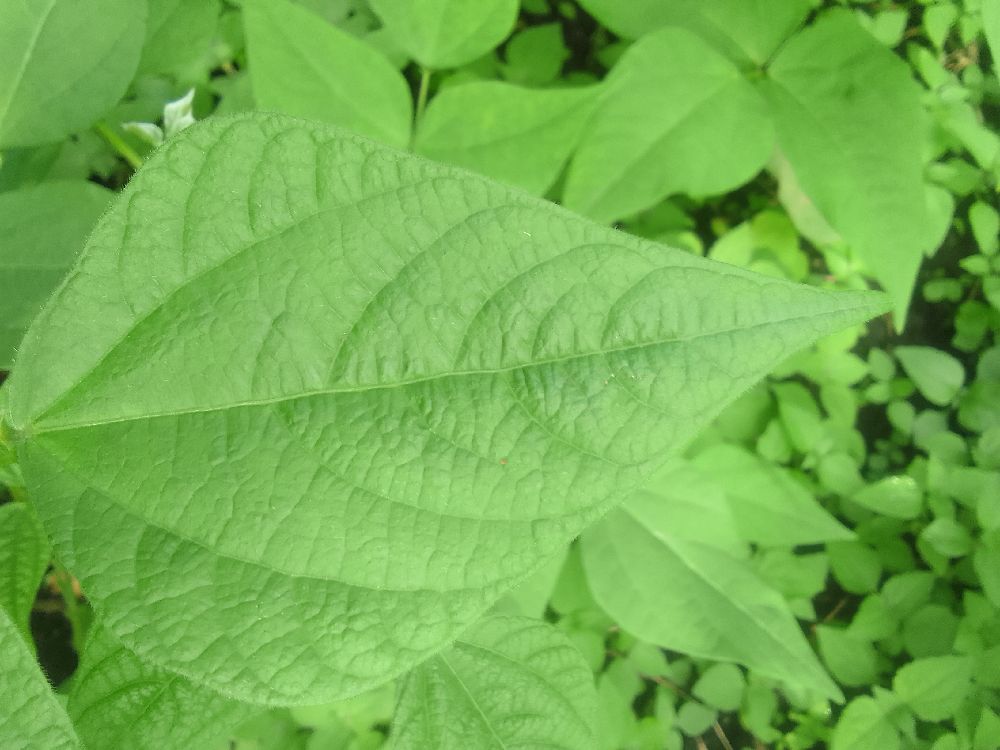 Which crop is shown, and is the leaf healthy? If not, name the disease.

common bean, healthy
